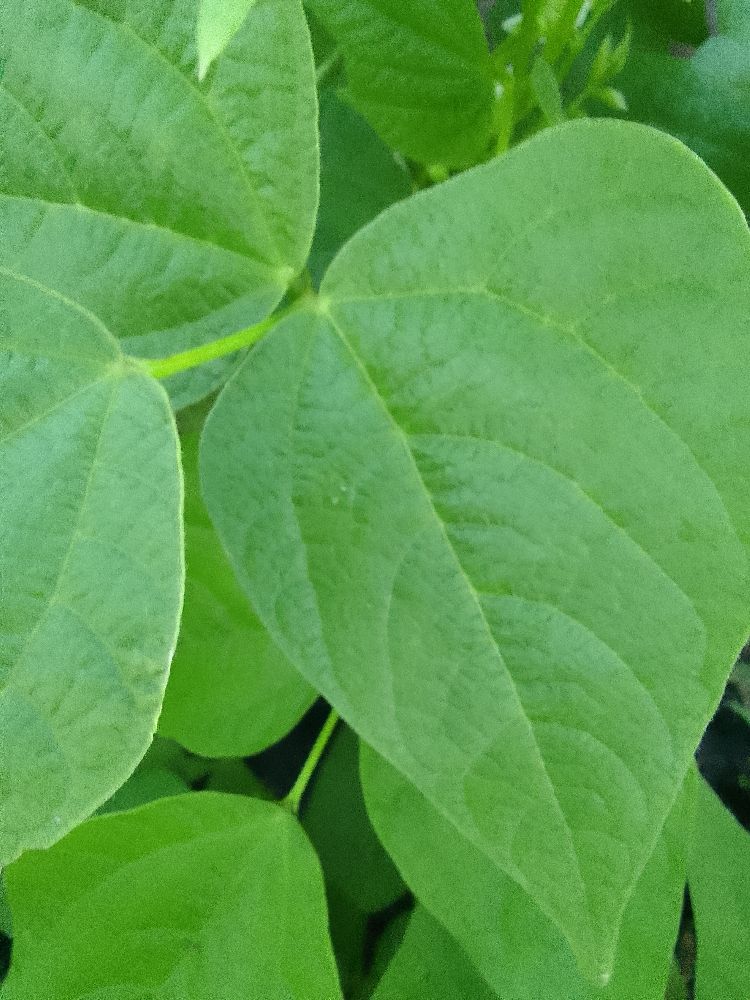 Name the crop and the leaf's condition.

common bean, healthy
